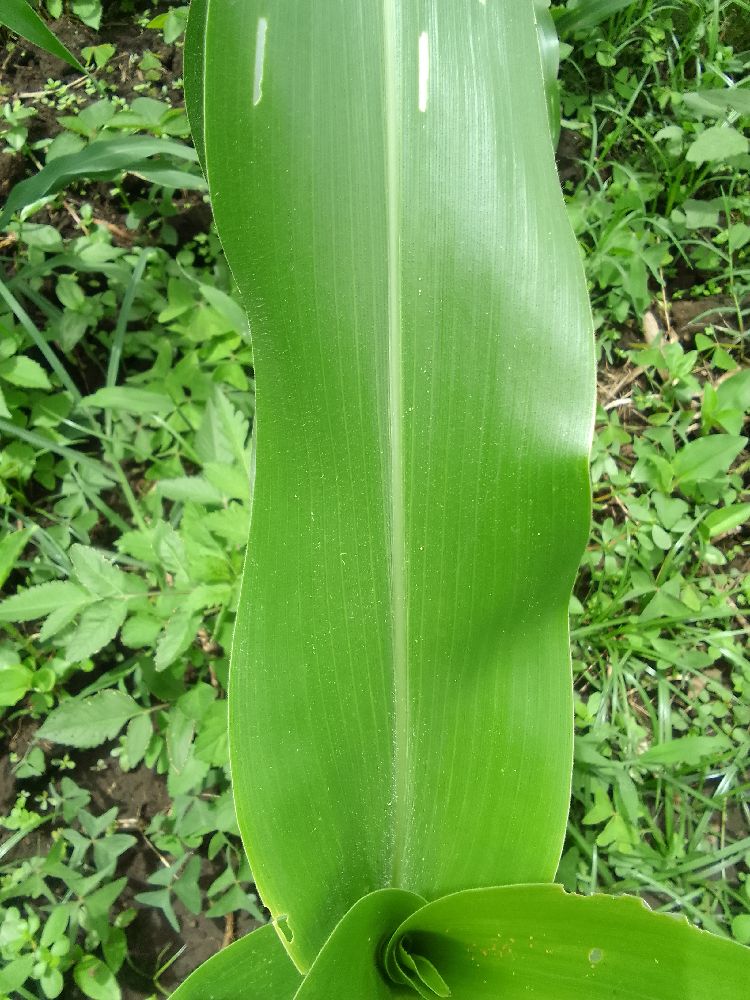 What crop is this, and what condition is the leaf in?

maize, healthy
